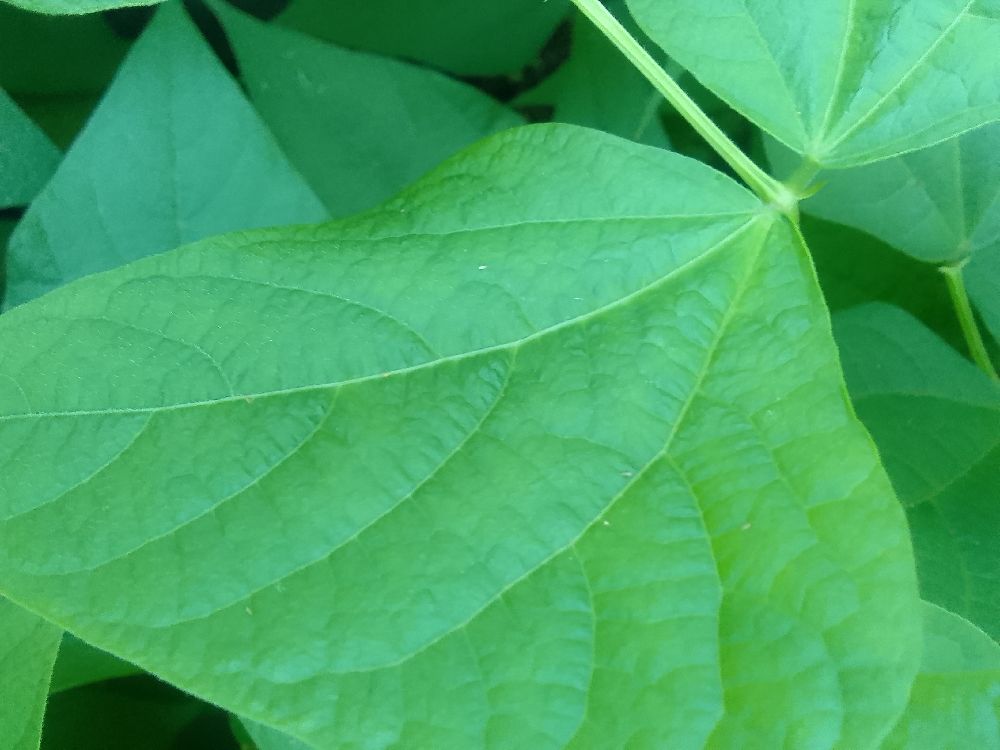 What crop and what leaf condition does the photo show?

common bean, healthy
